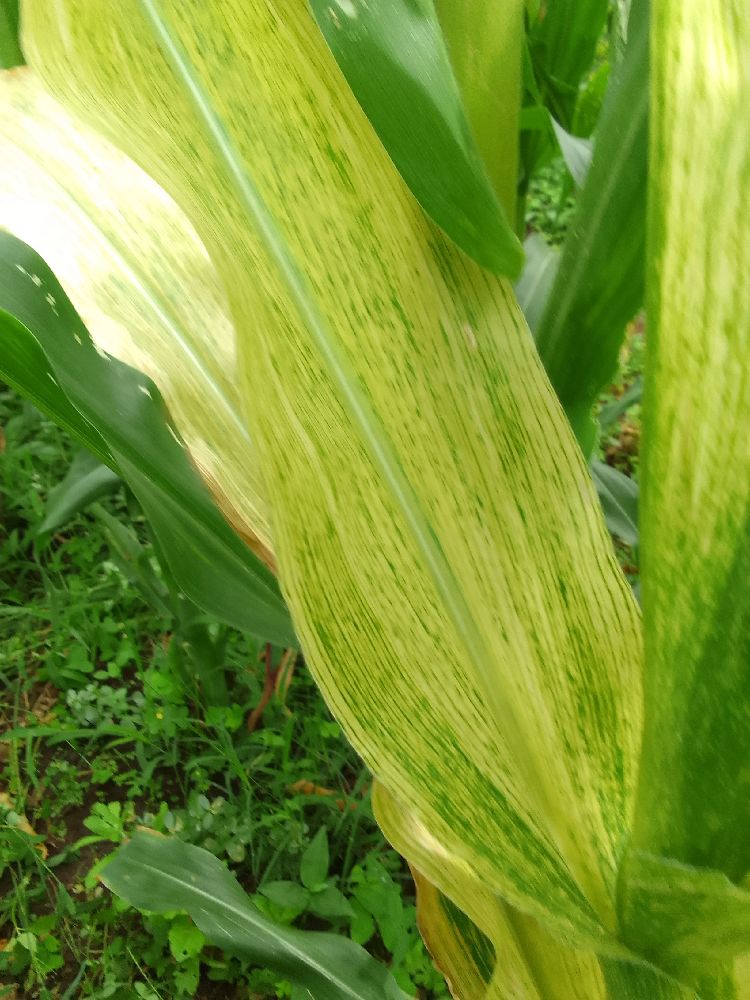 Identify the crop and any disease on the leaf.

maize, maize lethal necrosis
